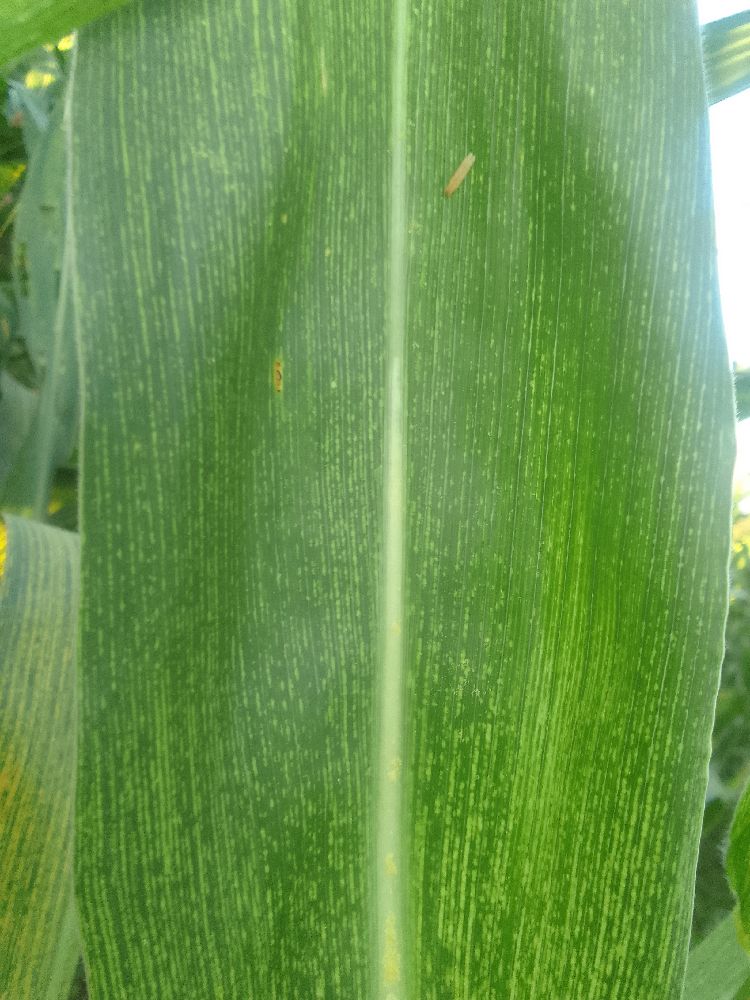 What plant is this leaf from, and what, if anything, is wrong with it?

maize, maize streak virus
